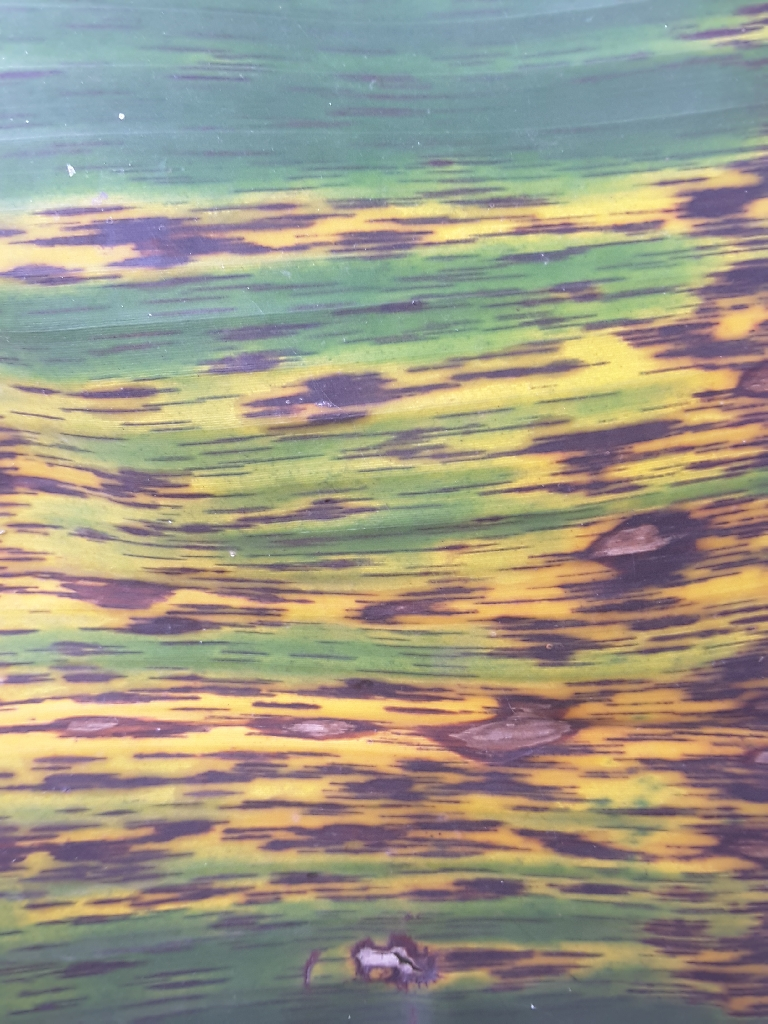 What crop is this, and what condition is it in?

banana, black sigatoka
